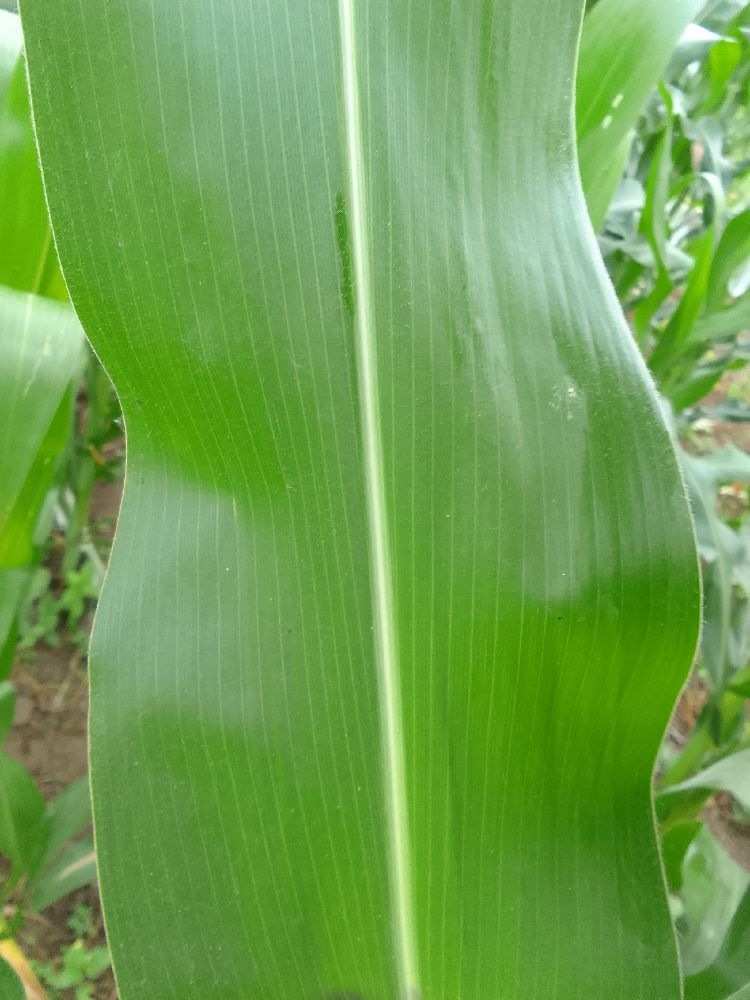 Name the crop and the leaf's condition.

maize, healthy
